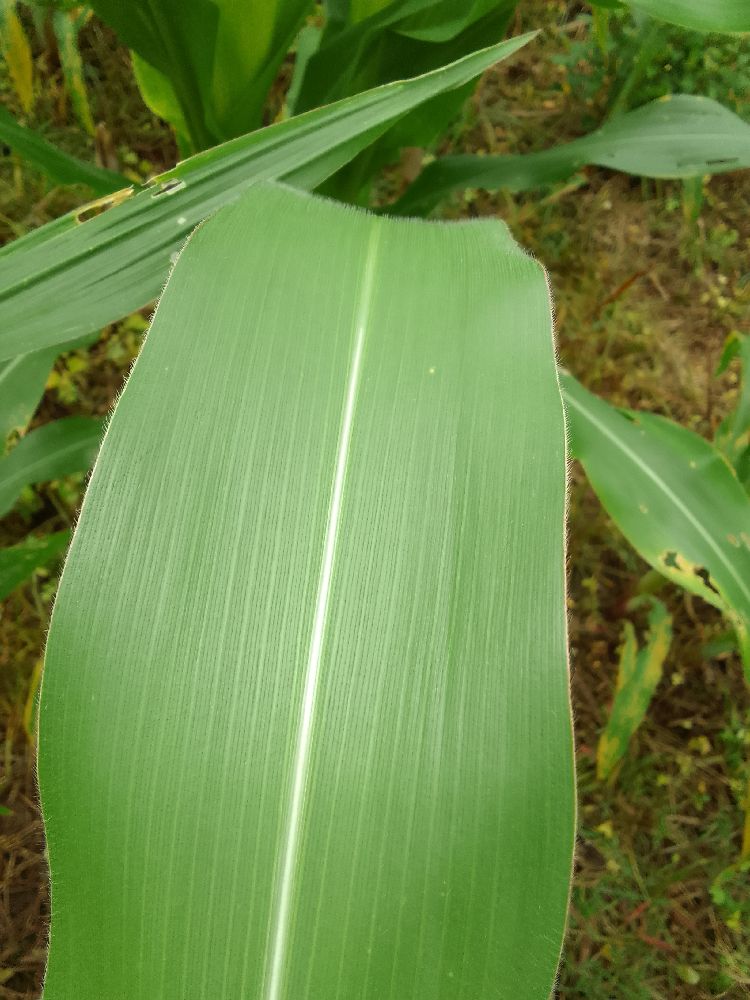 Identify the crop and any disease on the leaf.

maize, healthy
